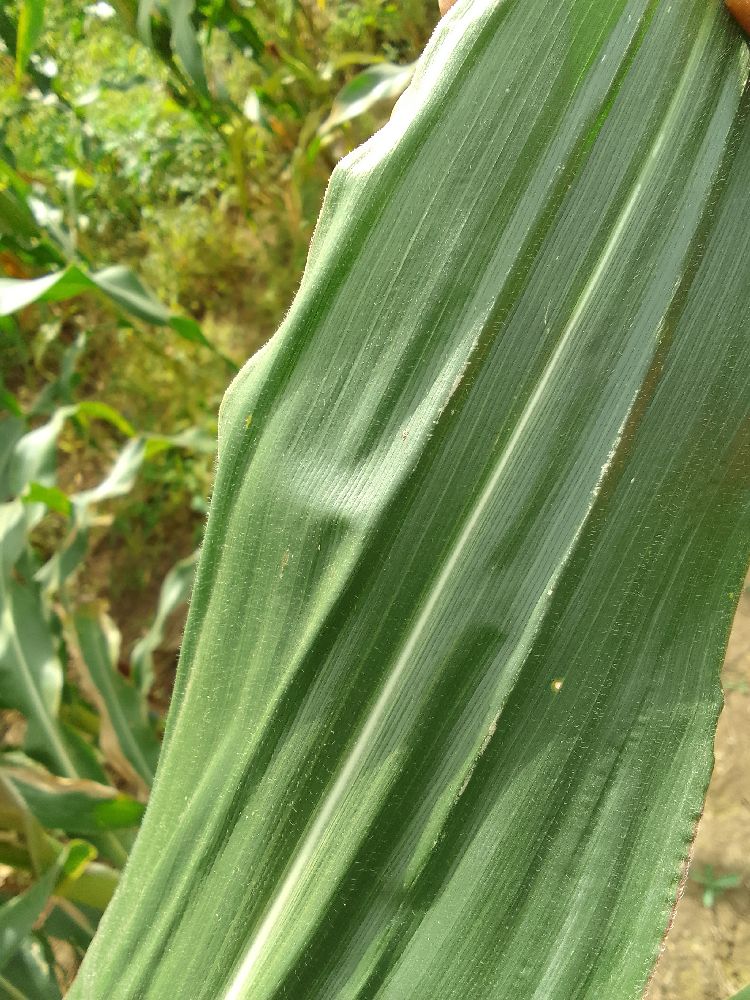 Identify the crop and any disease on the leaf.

maize, healthy
